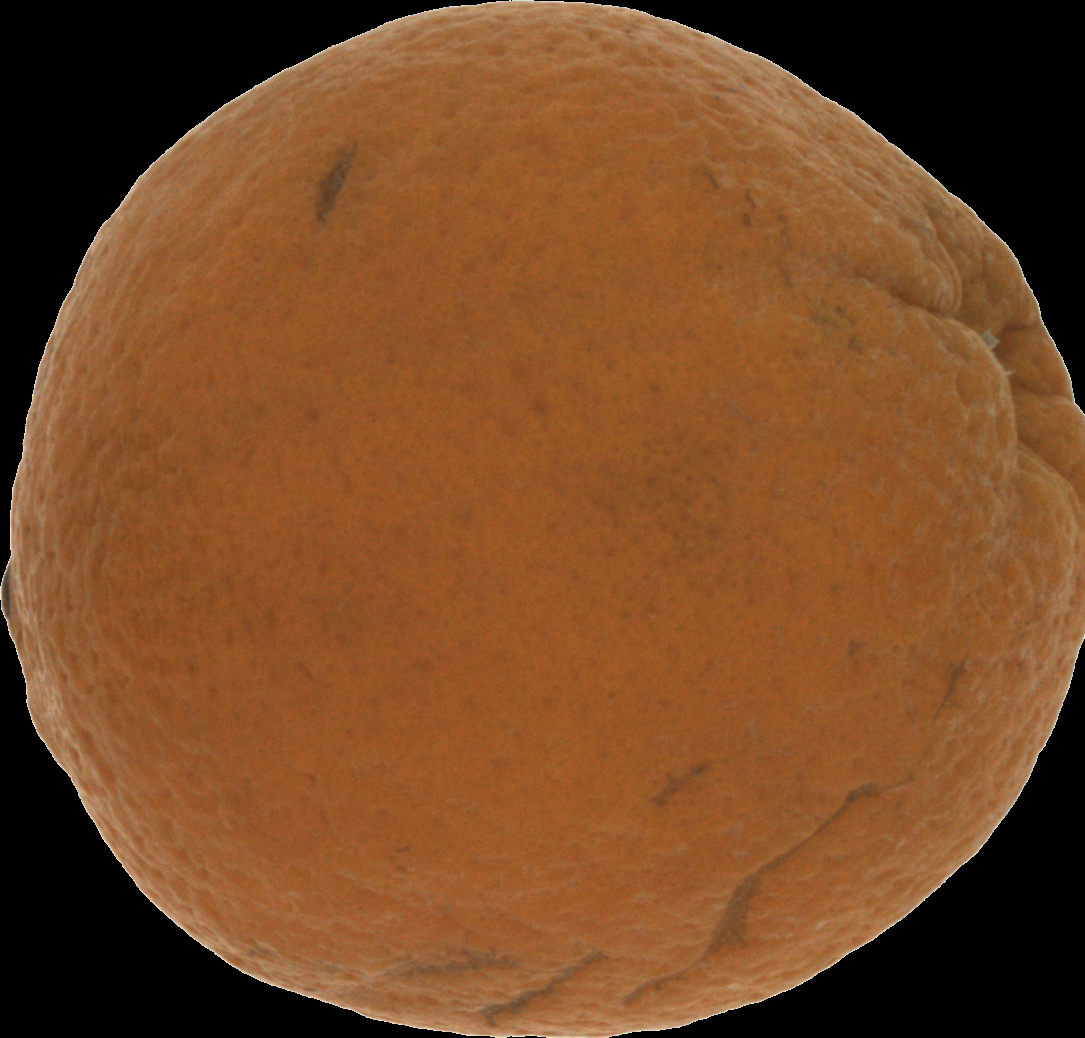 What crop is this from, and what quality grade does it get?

orange, bad
